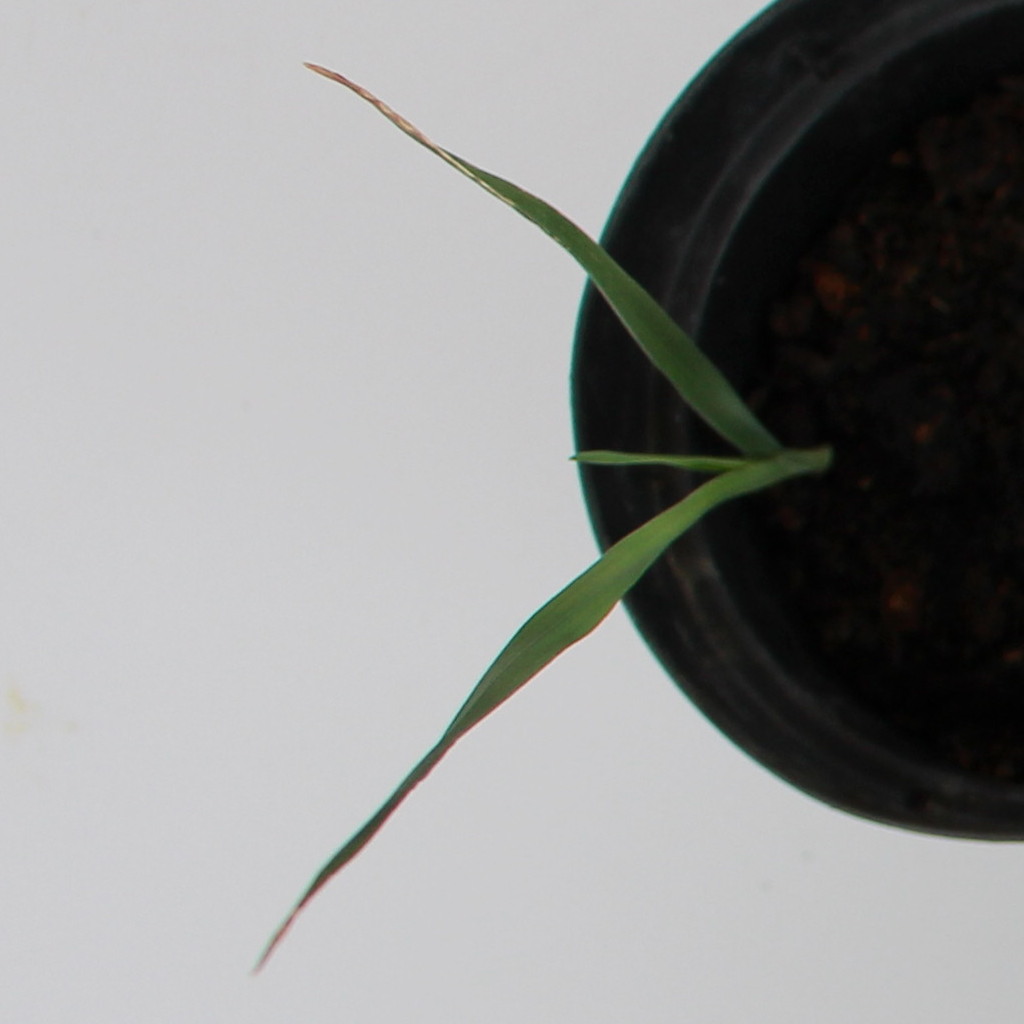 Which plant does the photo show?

Avena sterilis
